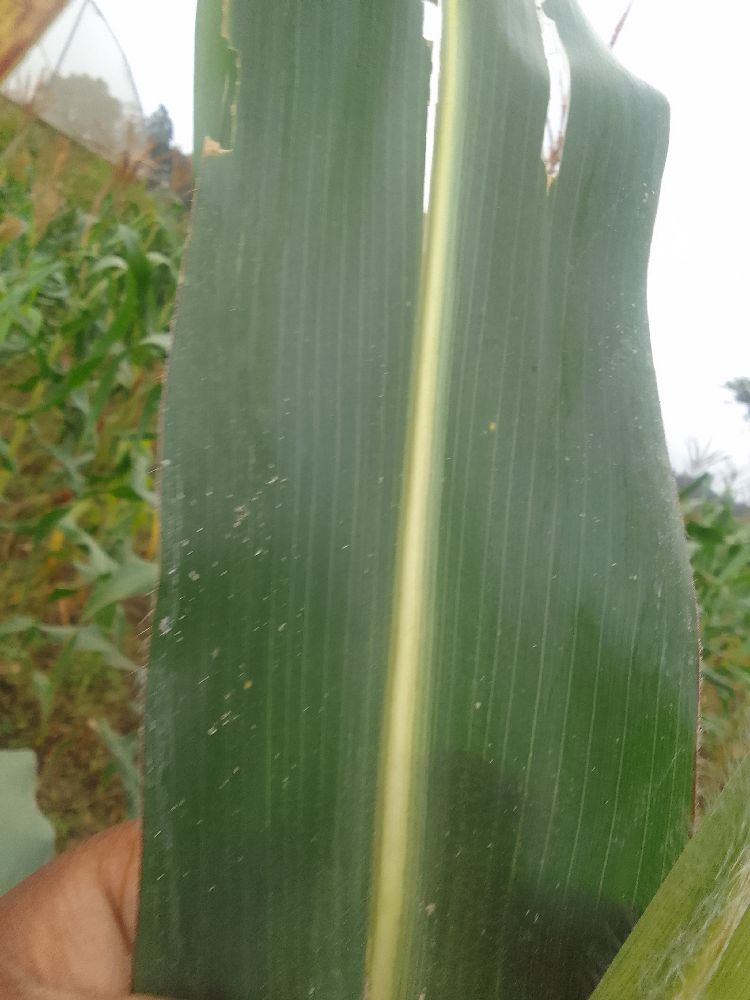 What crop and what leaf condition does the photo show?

maize, healthy
